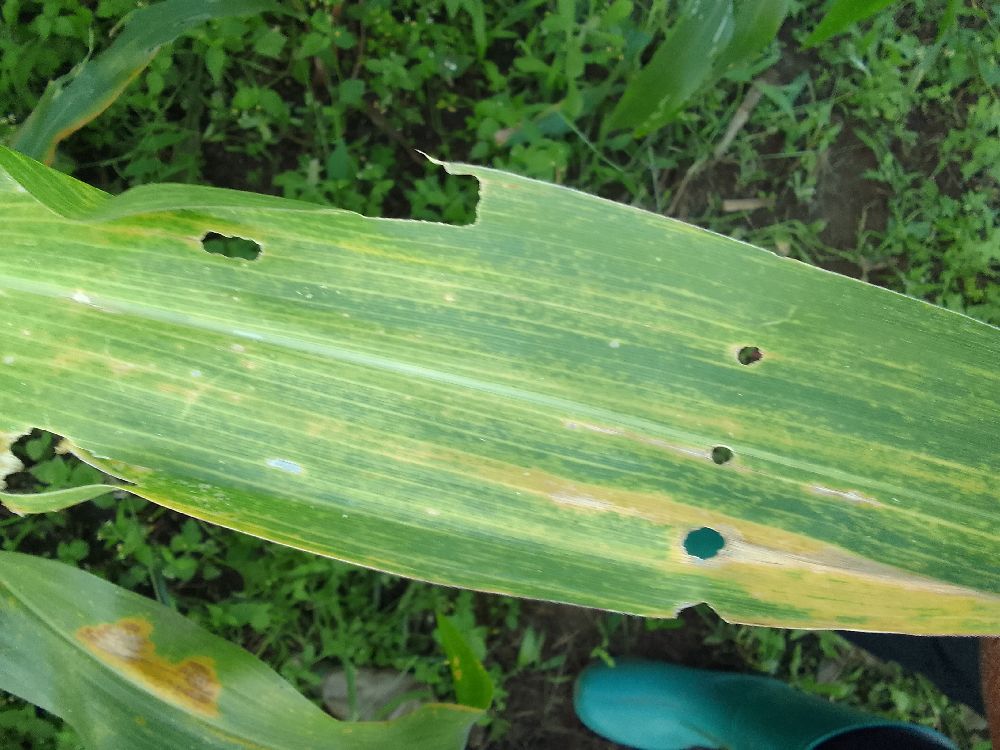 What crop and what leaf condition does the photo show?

maize, maize lethal necrosis
